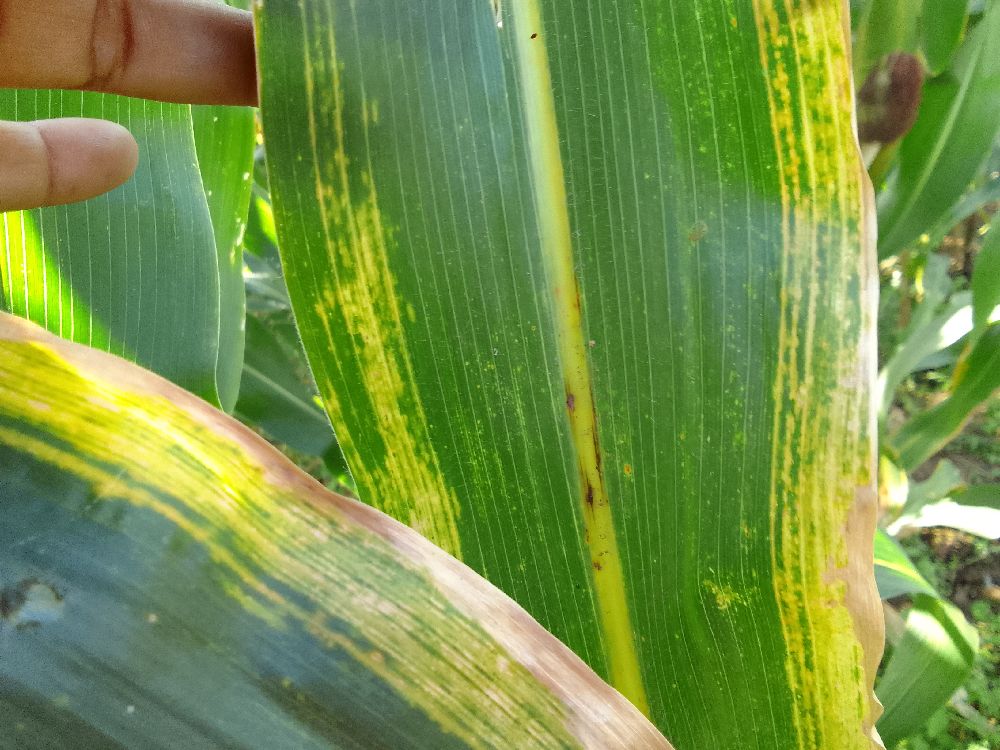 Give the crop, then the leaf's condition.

maize, maize lethal necrosis
